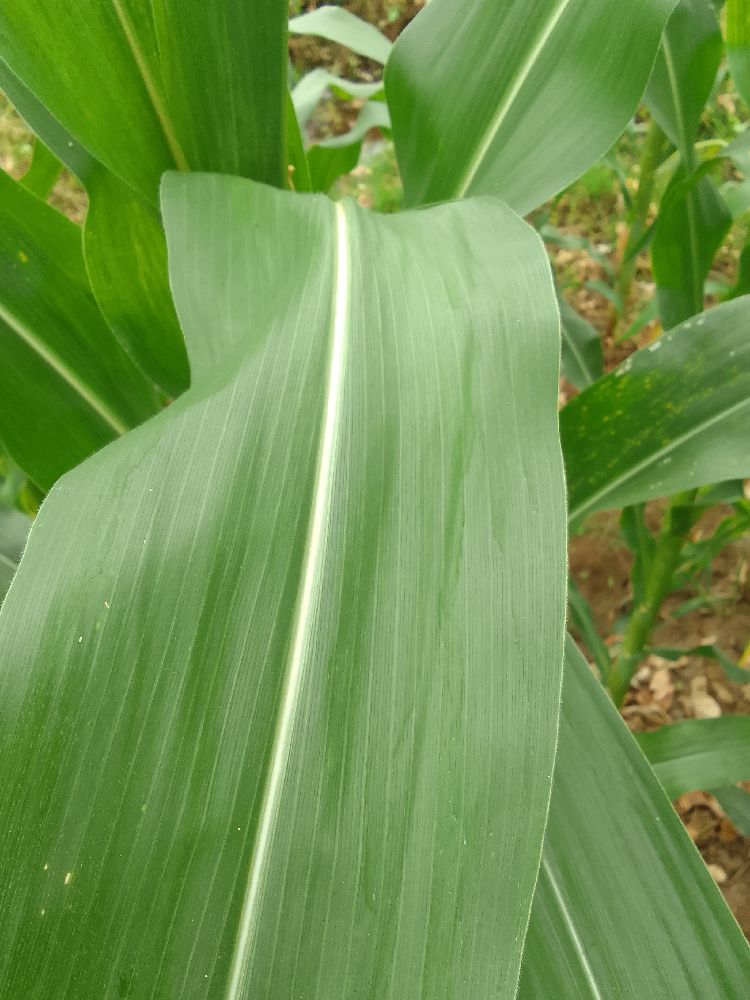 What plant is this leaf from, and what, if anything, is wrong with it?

maize, healthy
